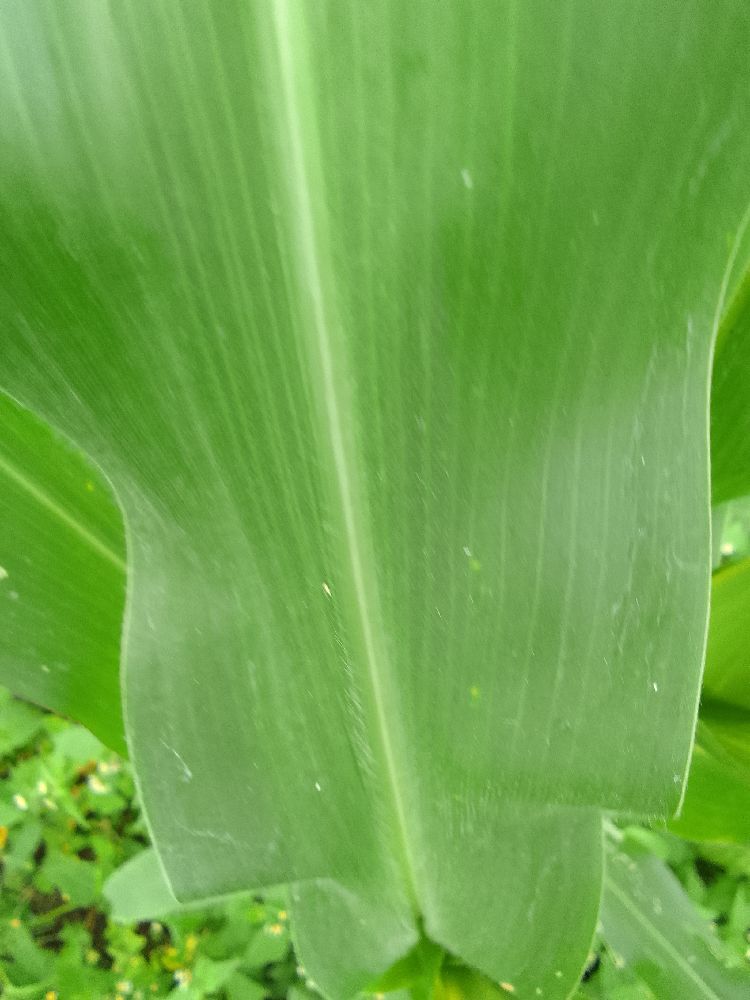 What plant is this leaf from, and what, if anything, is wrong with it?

maize, healthy
